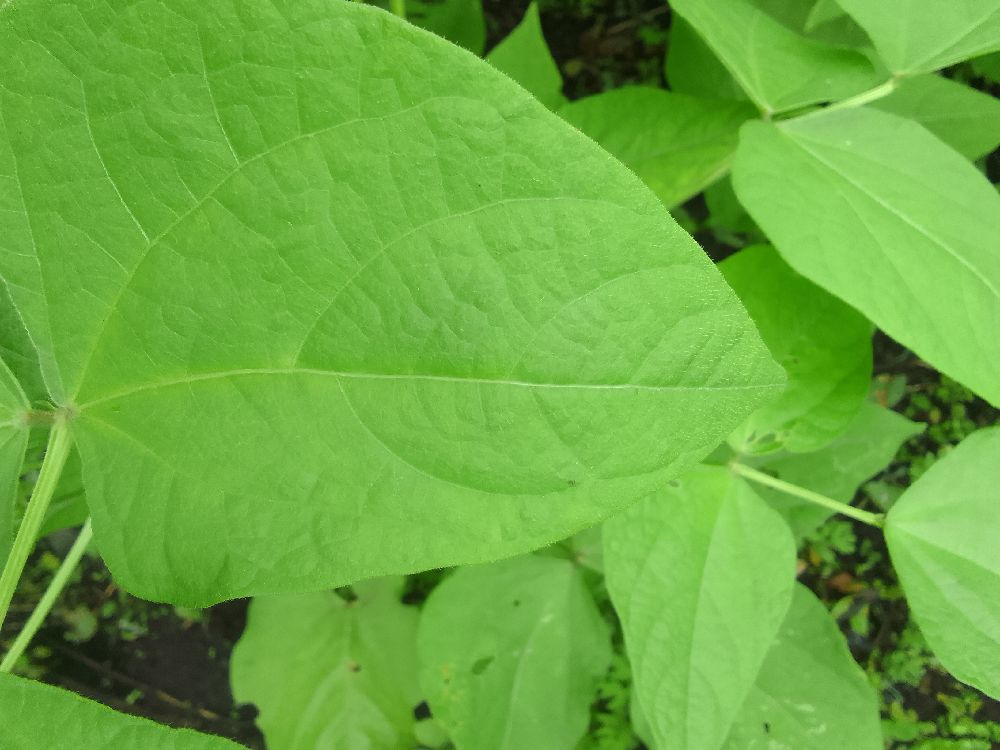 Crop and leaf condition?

common bean, healthy
